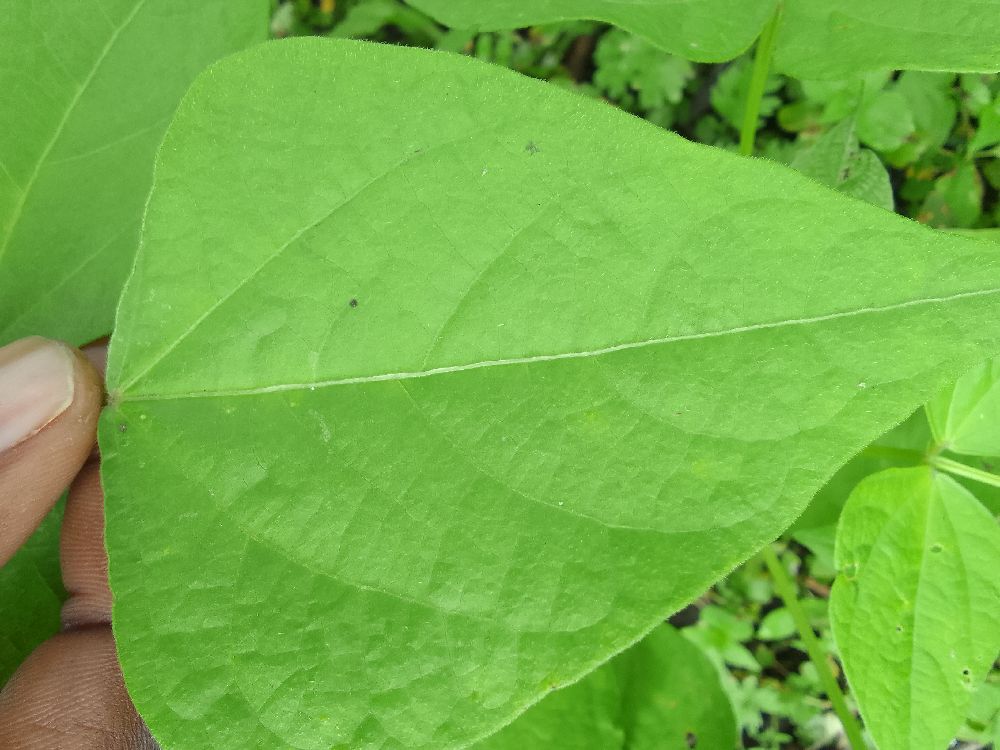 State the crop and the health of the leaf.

common bean, healthy
